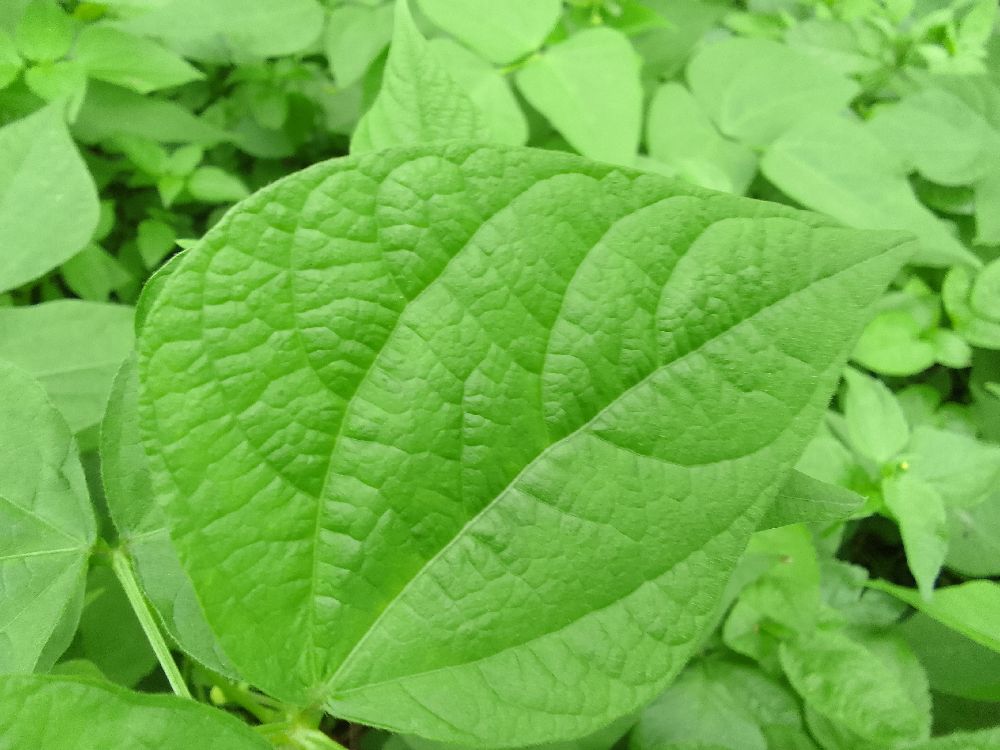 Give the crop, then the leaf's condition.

common bean, healthy
